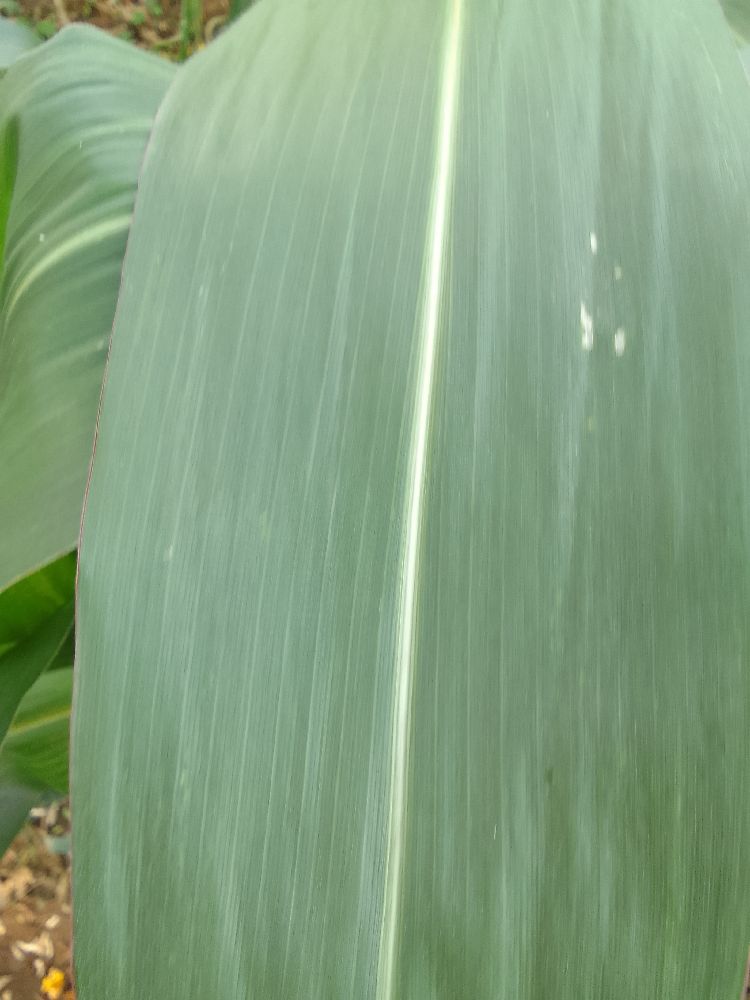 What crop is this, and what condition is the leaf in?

maize, healthy
